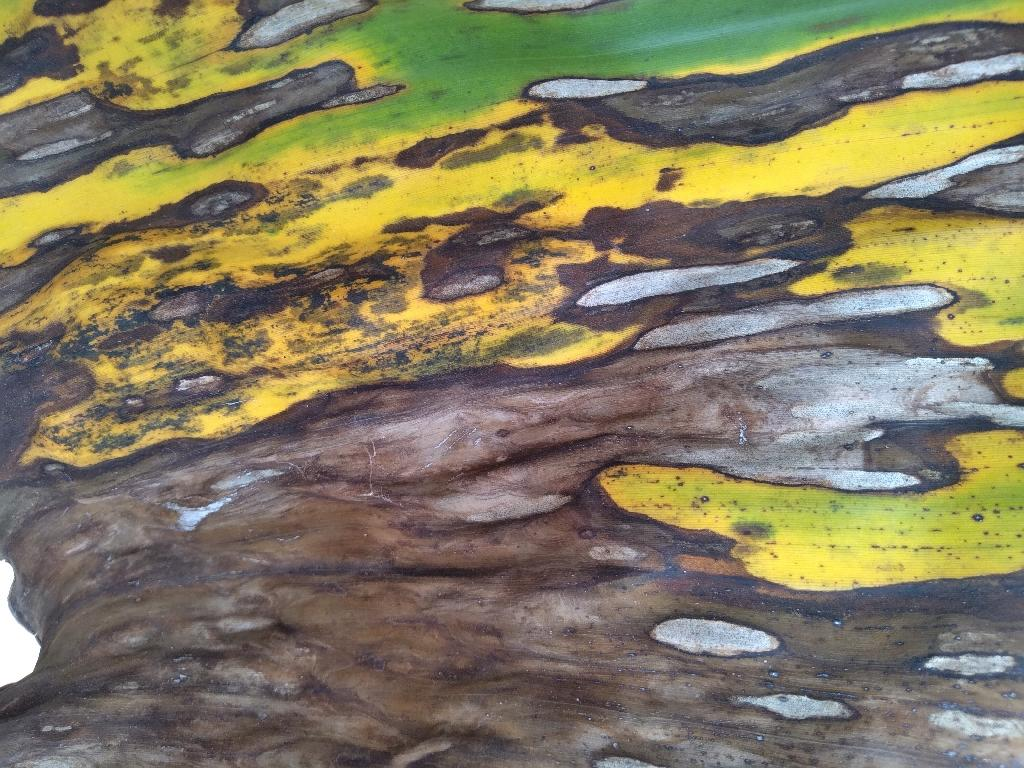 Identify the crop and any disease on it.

banana, black sigatoka
